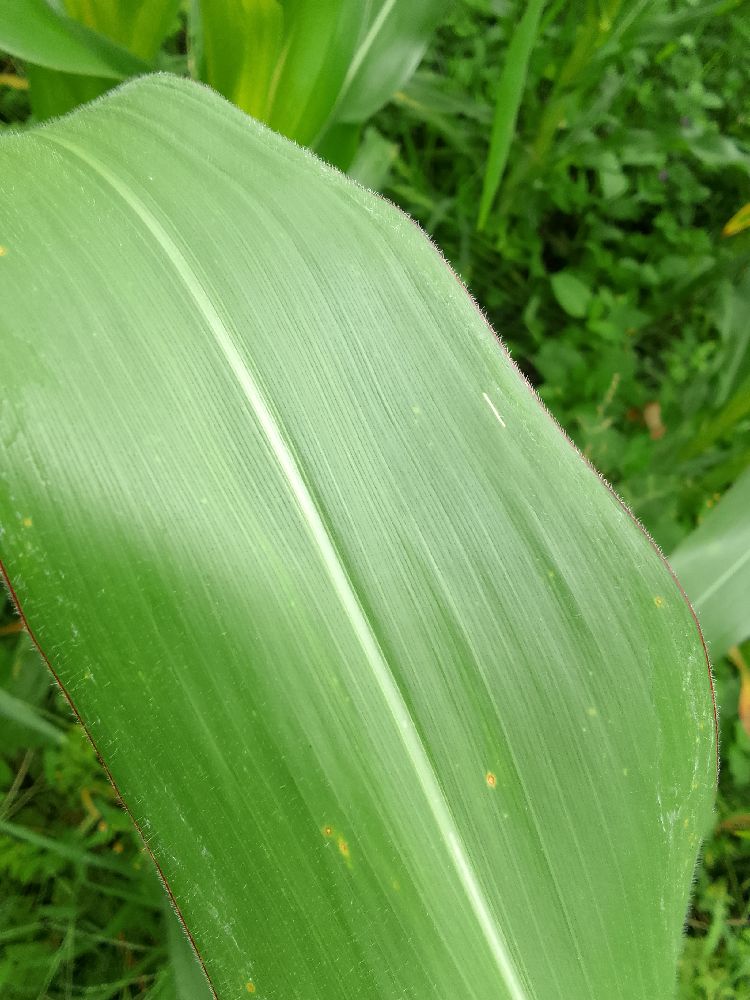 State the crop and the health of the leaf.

maize, healthy
